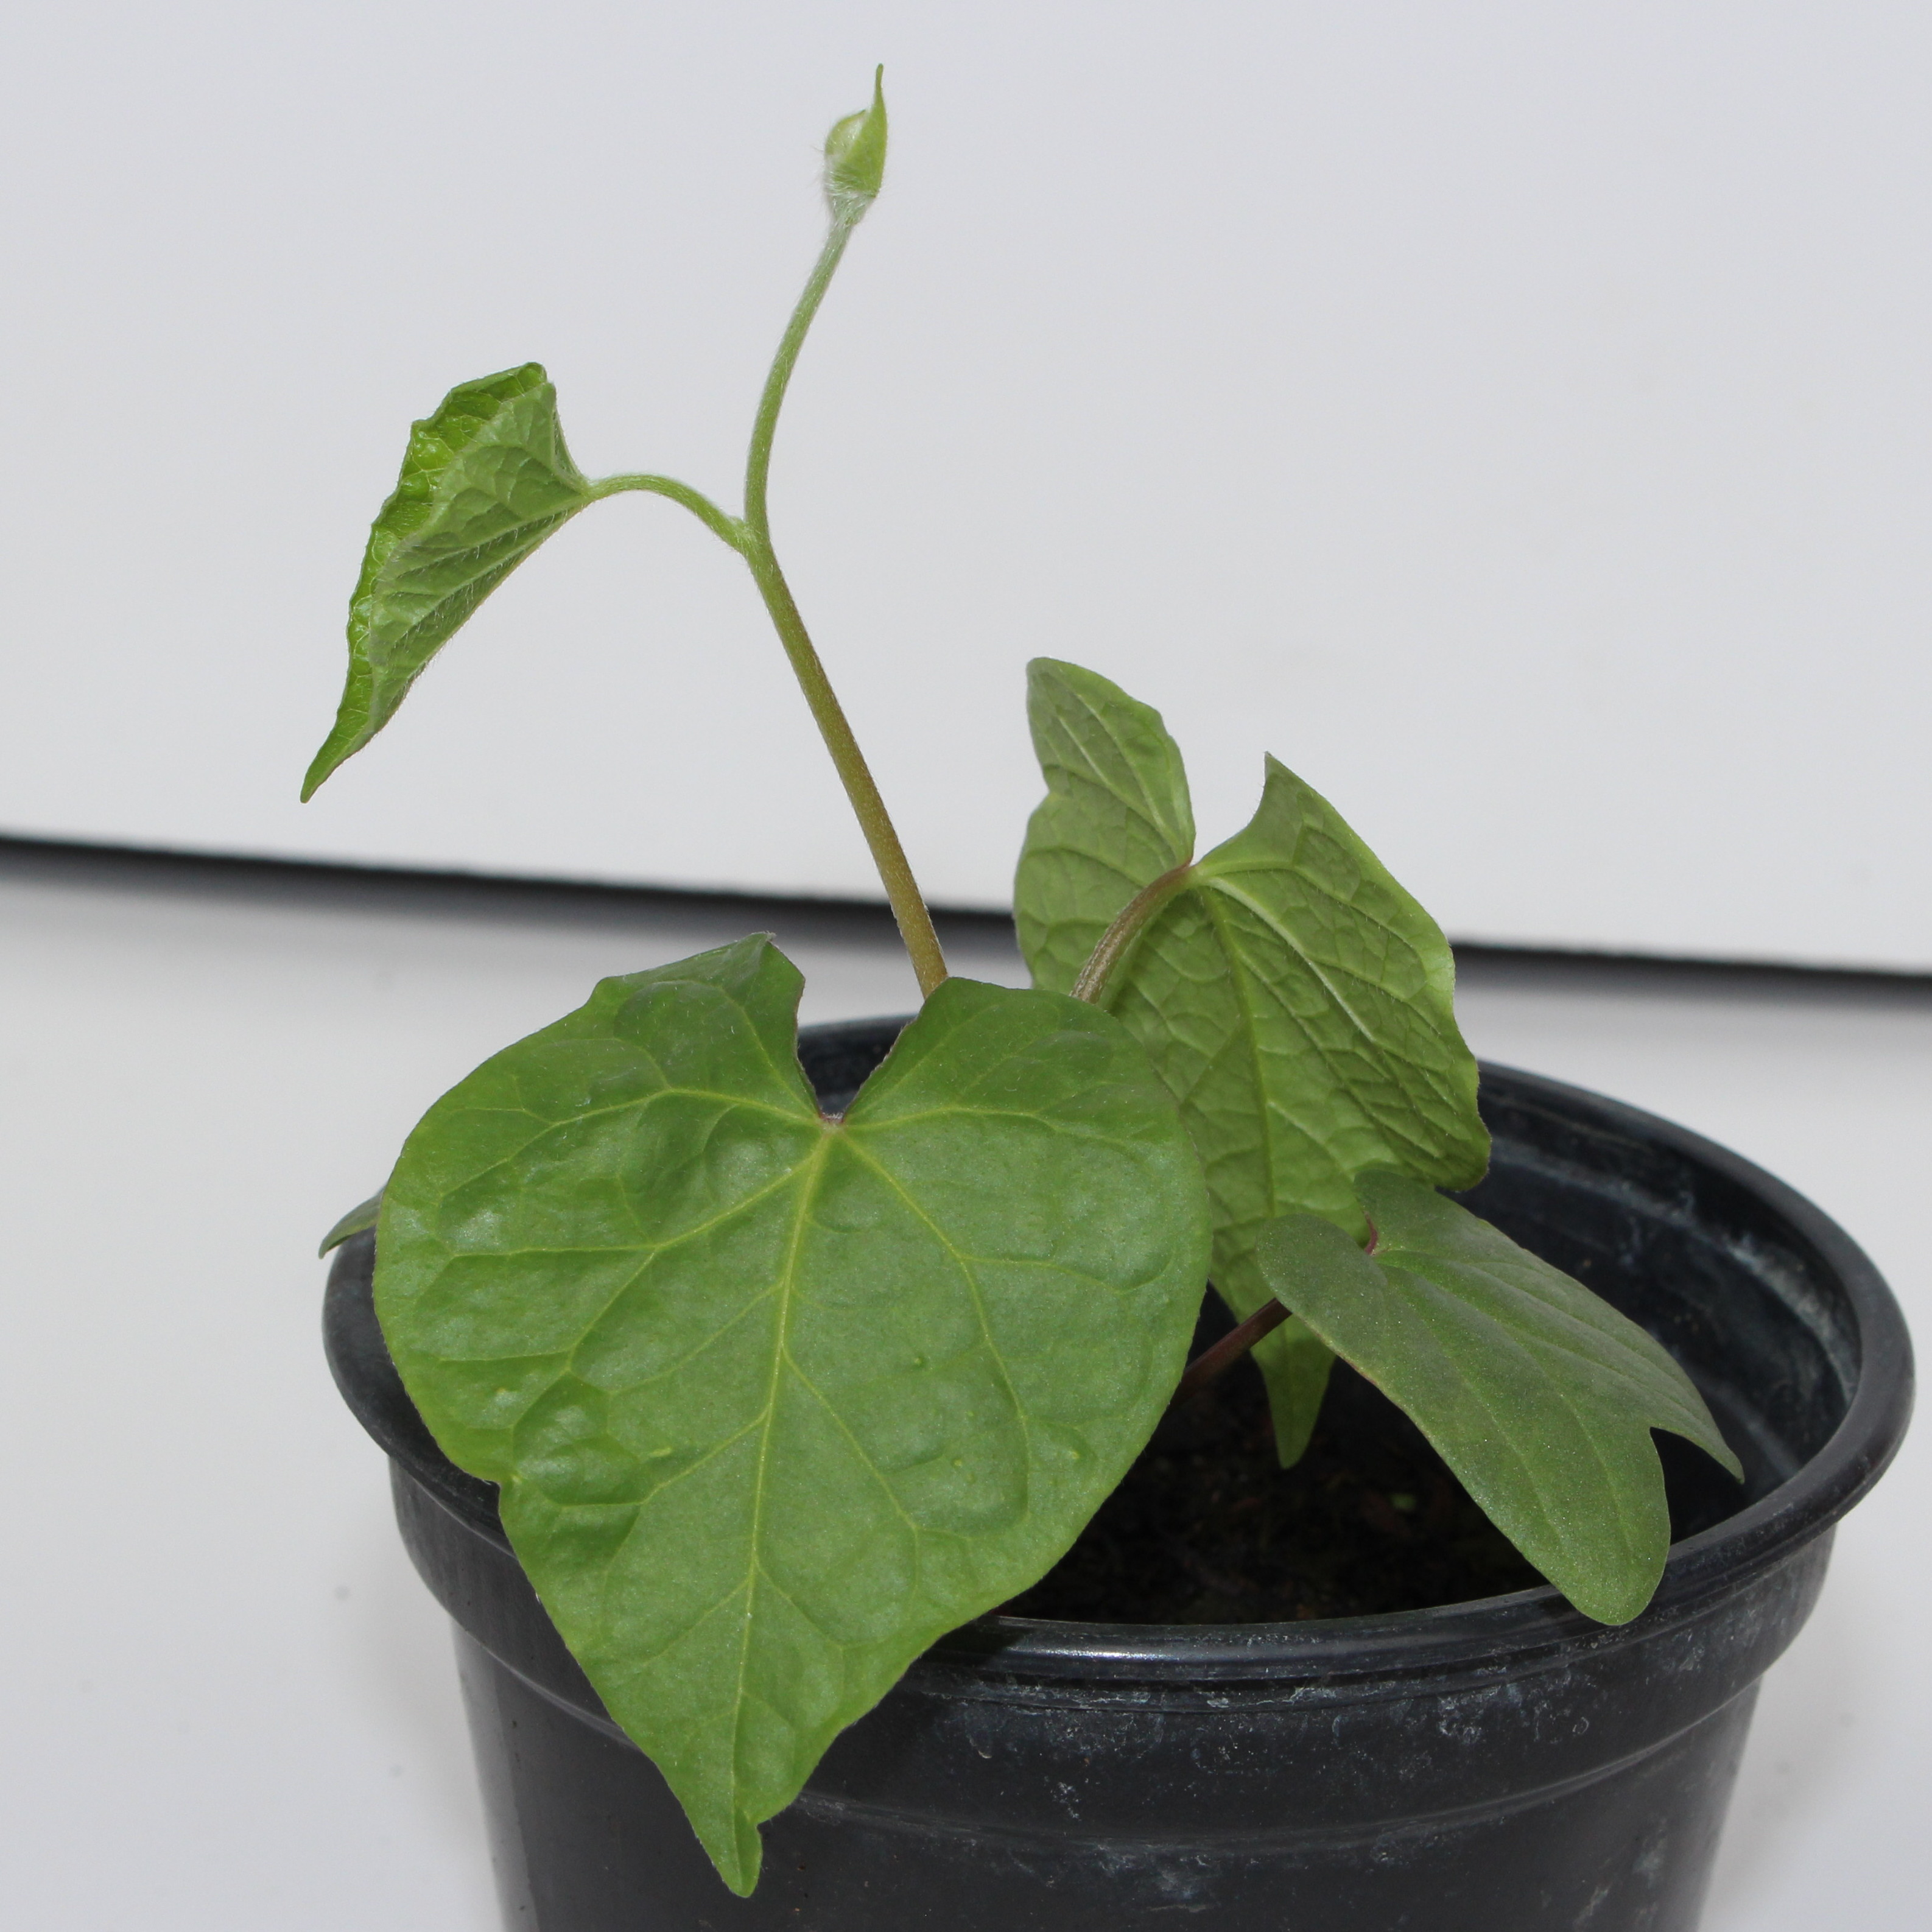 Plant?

Convolvulus arvensis
